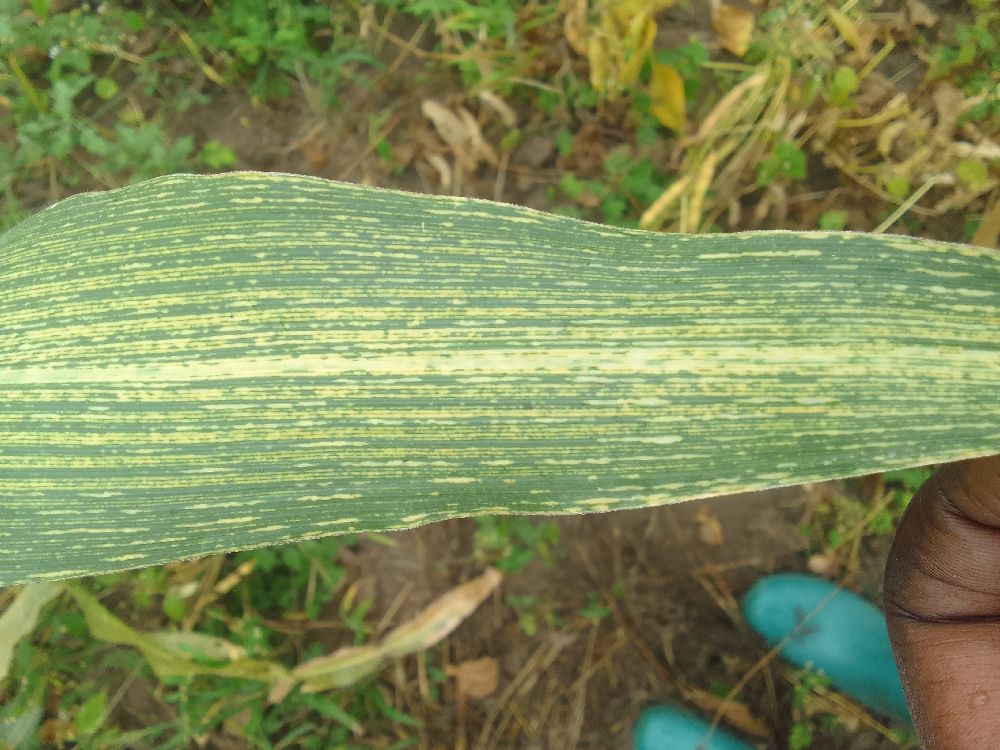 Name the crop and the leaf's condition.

maize, maize streak virus
